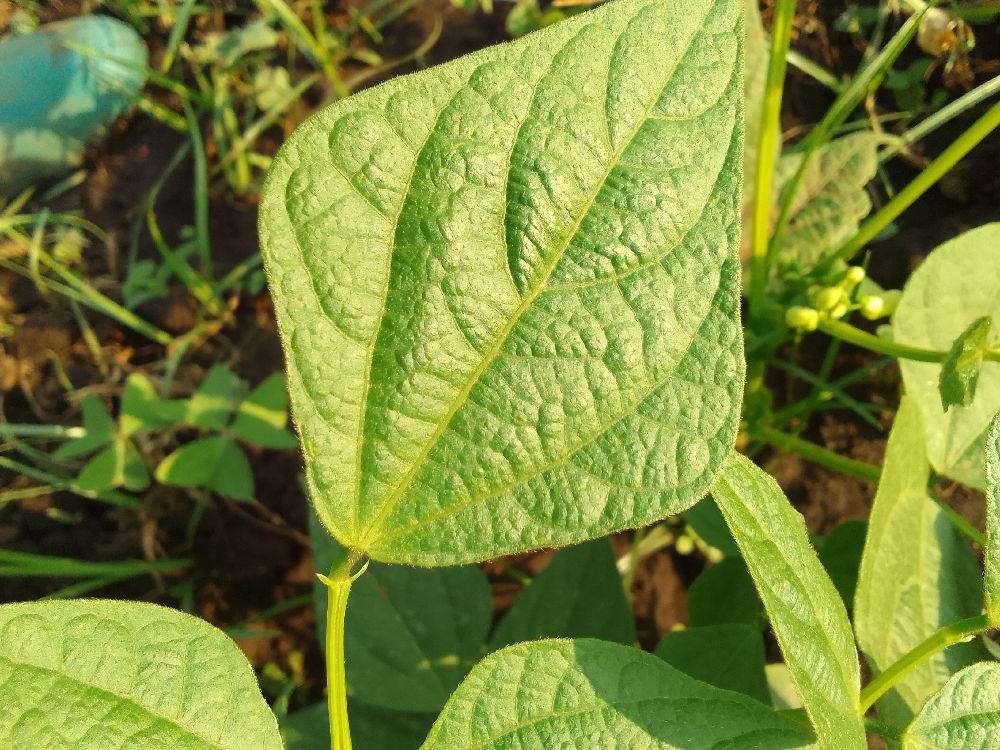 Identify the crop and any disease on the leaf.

common bean, healthy
